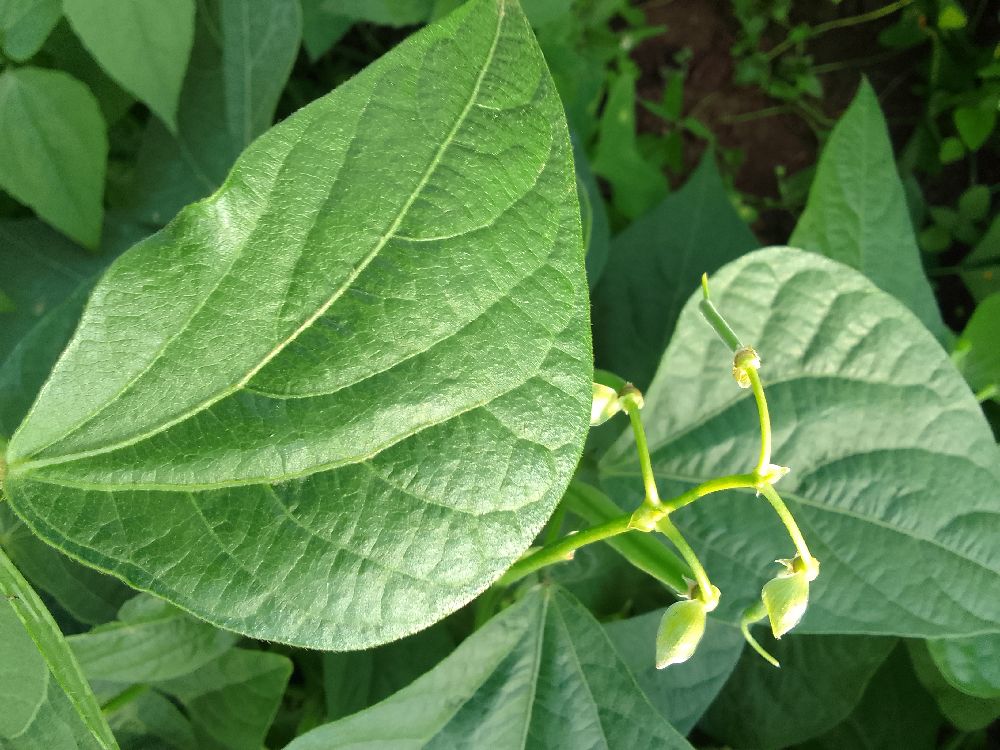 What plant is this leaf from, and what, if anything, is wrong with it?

common bean, healthy
